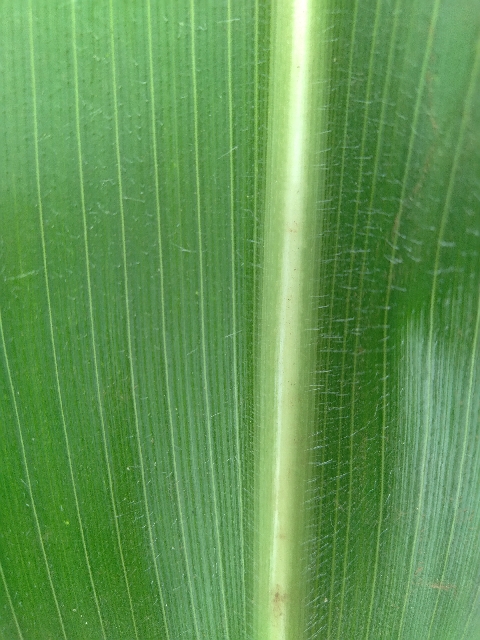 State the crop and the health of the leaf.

maize, healthy
